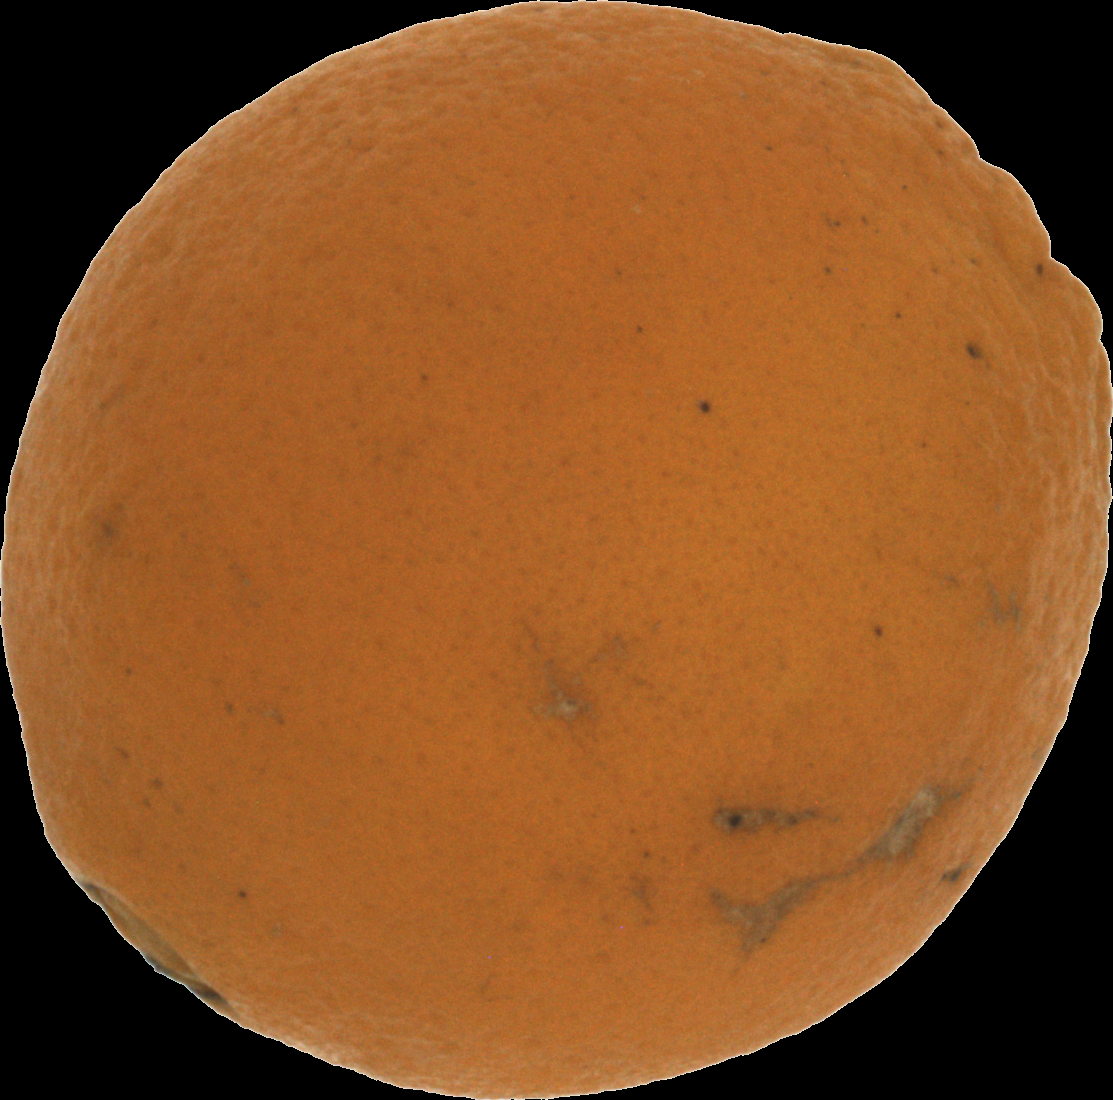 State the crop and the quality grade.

orange, bad
